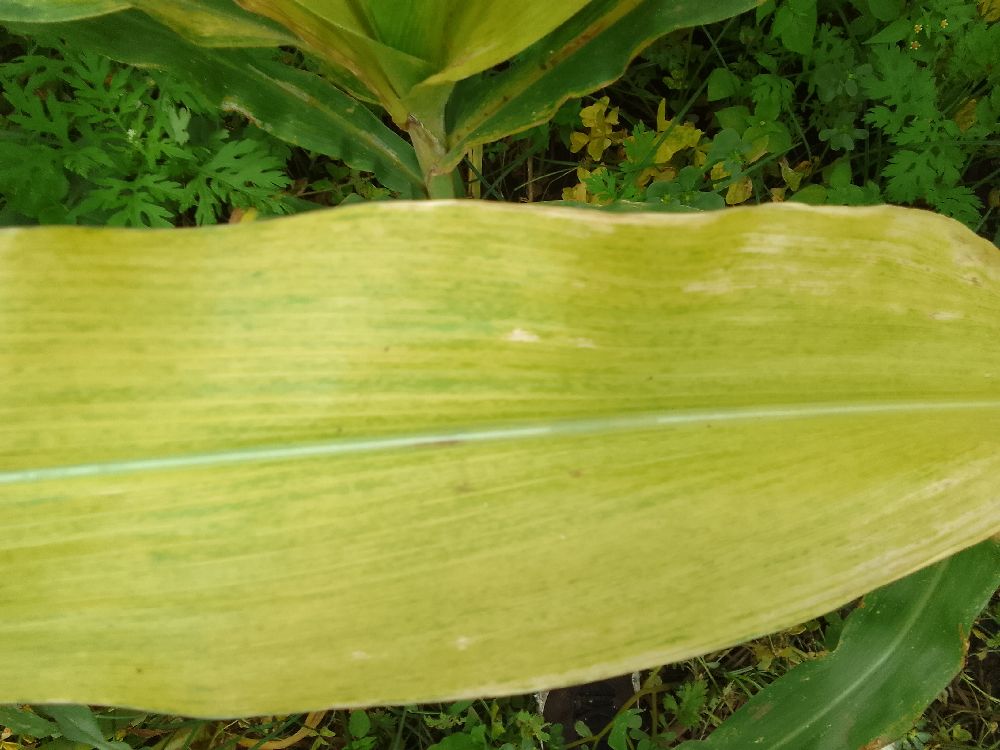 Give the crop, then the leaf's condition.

maize, maize lethal necrosis
